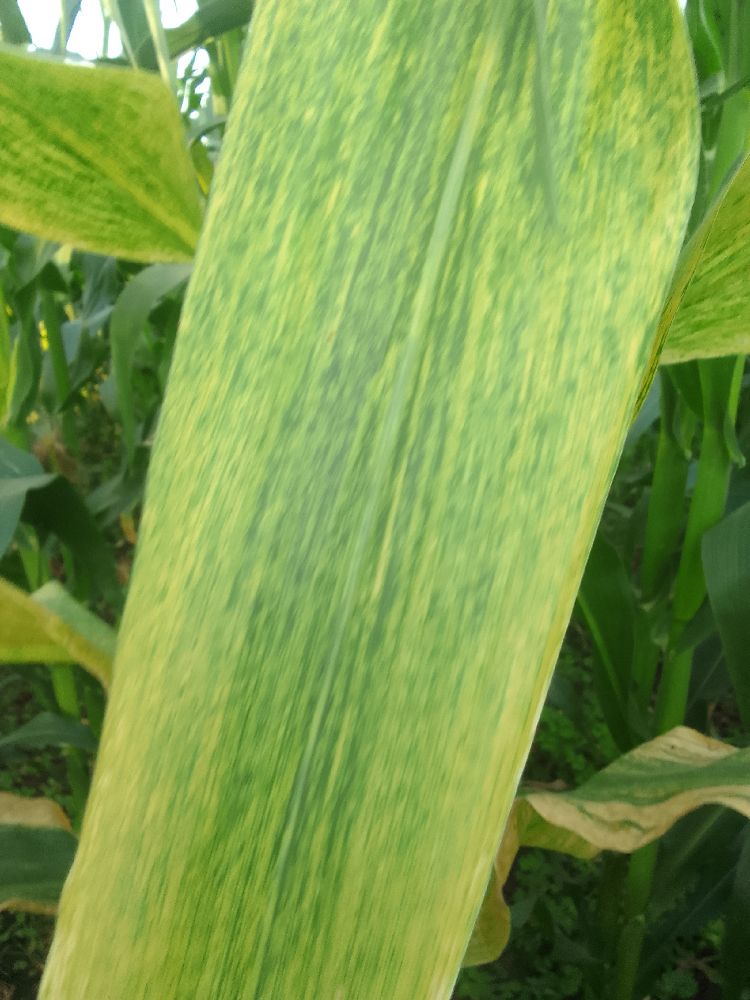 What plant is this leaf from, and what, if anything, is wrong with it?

maize, maize lethal necrosis
